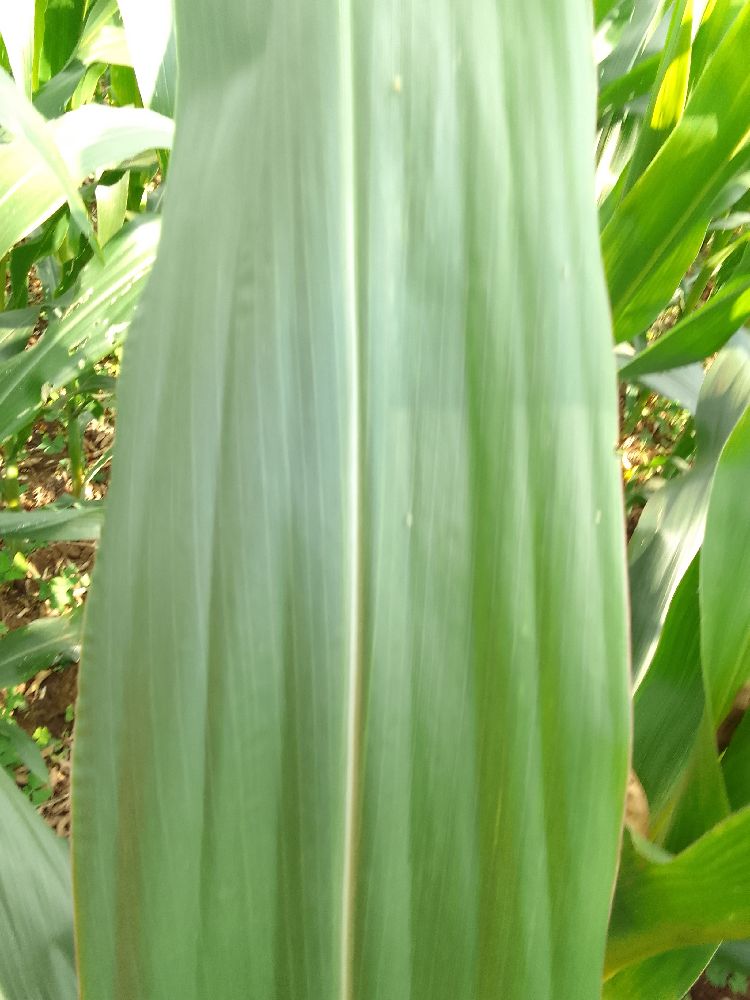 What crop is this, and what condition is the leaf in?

maize, healthy
